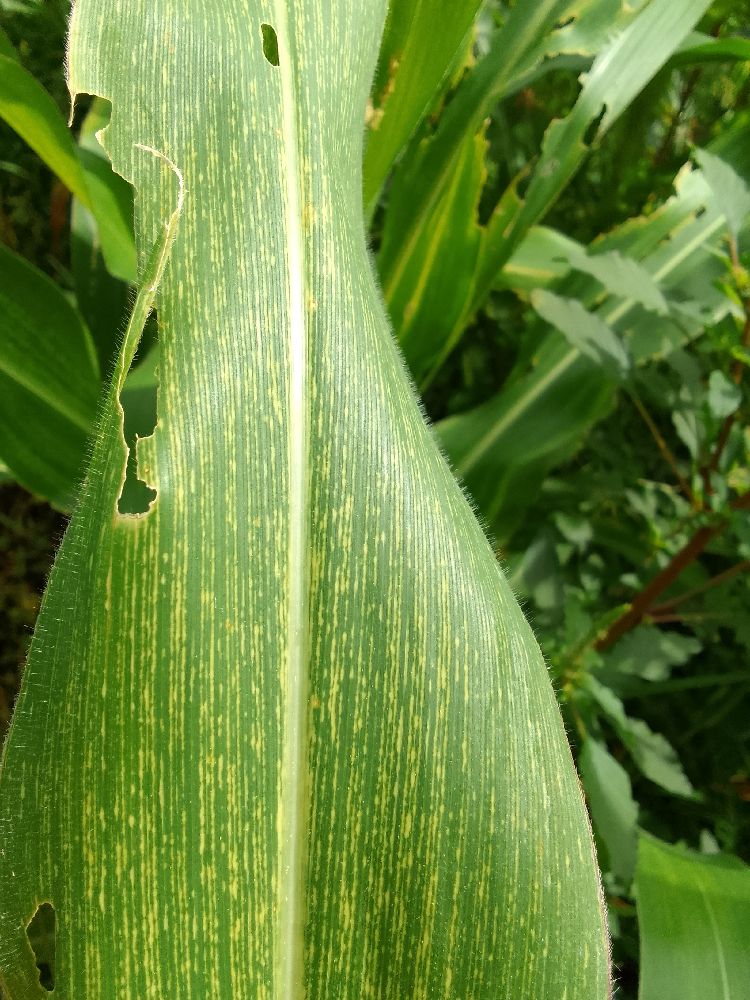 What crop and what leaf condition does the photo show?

maize, maize streak virus
